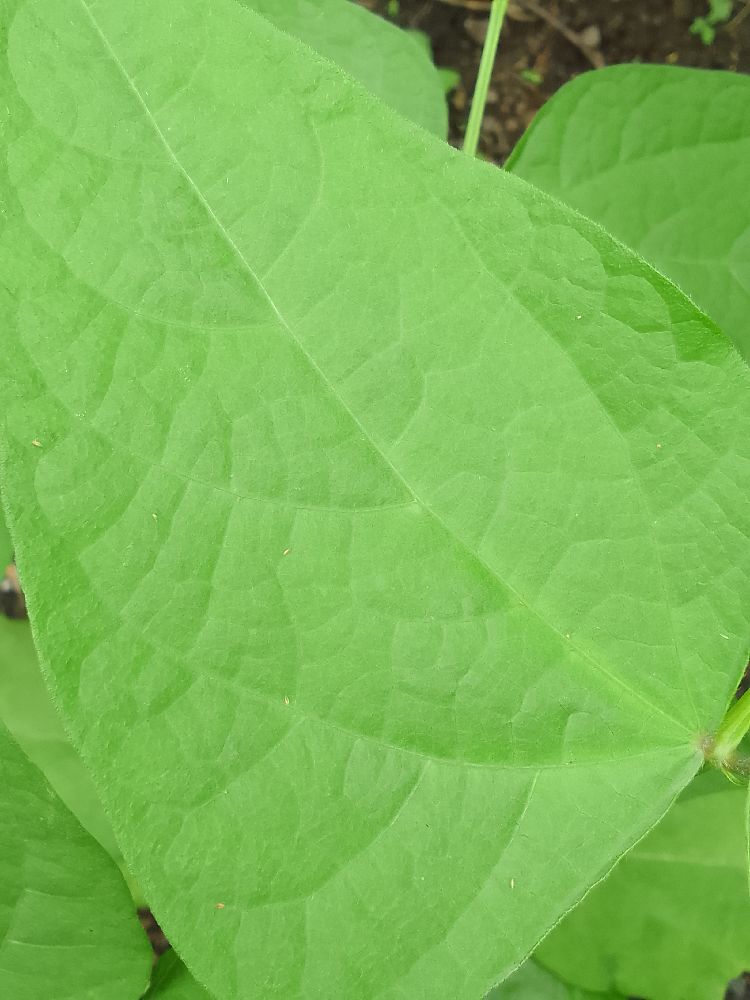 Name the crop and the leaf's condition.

common bean, healthy
